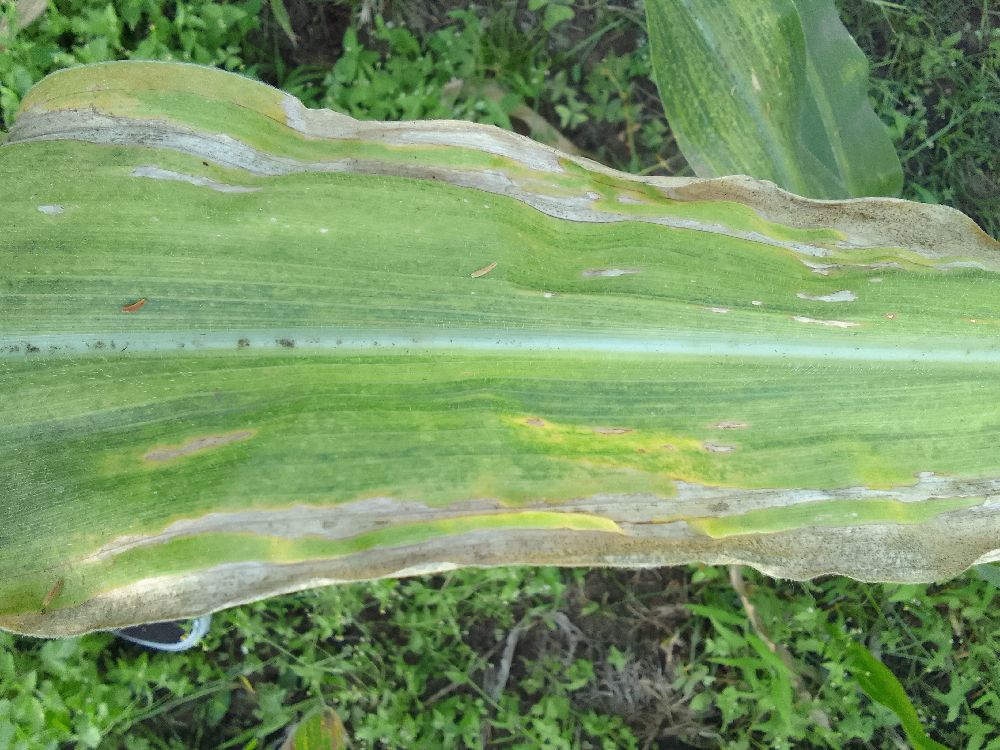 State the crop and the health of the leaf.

maize, maize lethal necrosis
